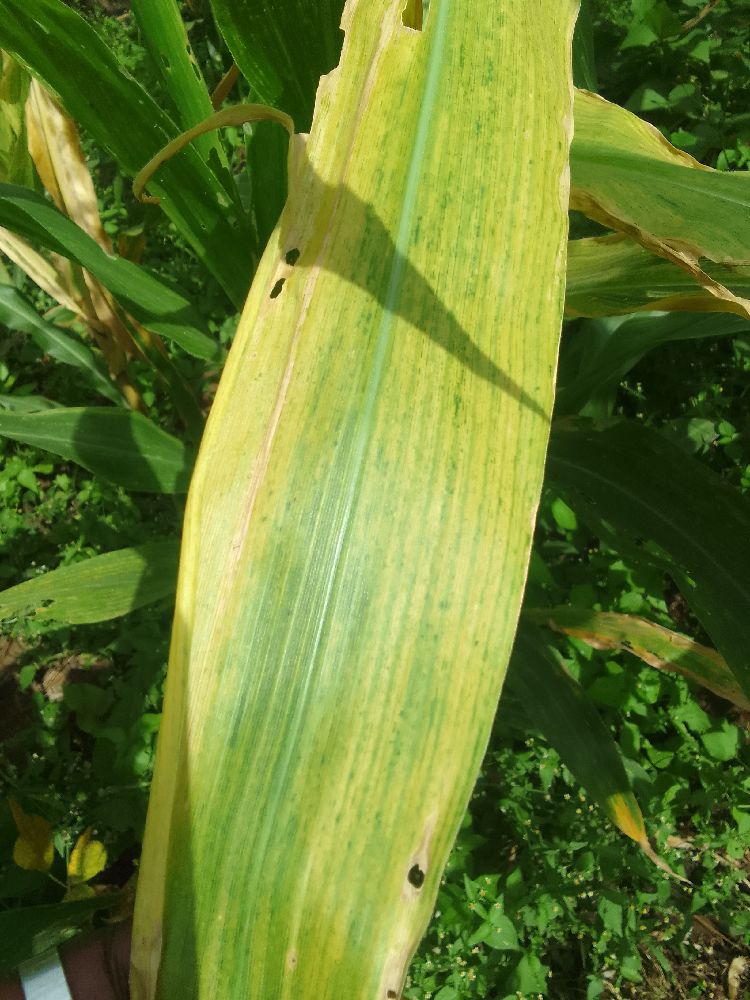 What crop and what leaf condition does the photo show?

maize, maize lethal necrosis
